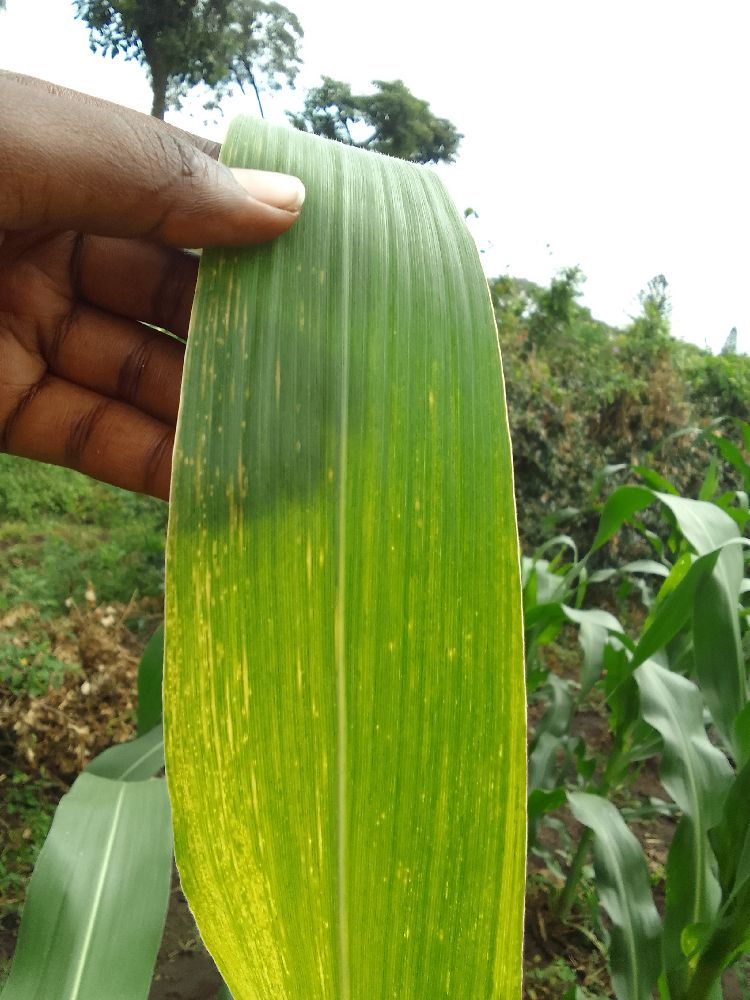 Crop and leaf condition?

maize, maize lethal necrosis
